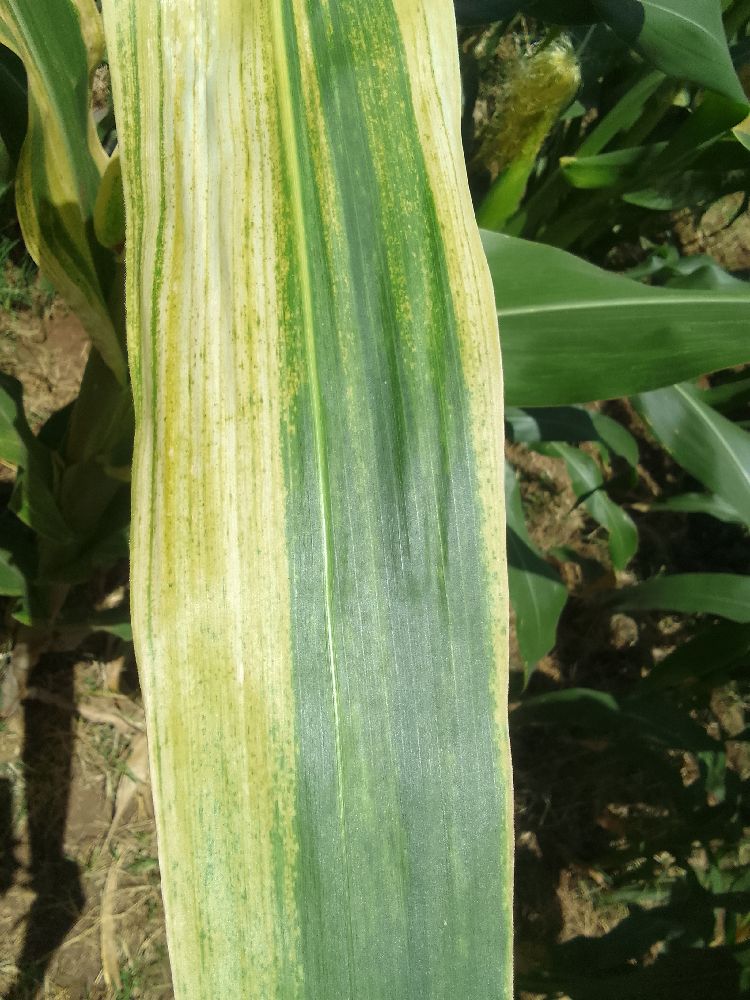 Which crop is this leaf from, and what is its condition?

maize, maize lethal necrosis
